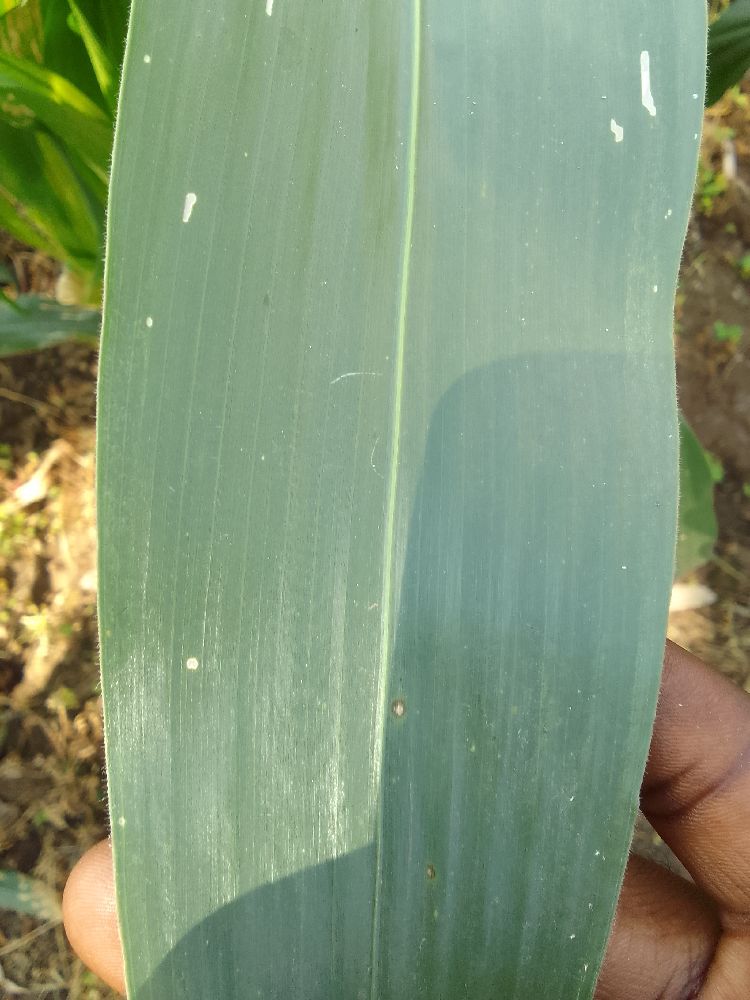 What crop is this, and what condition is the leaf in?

maize, healthy
